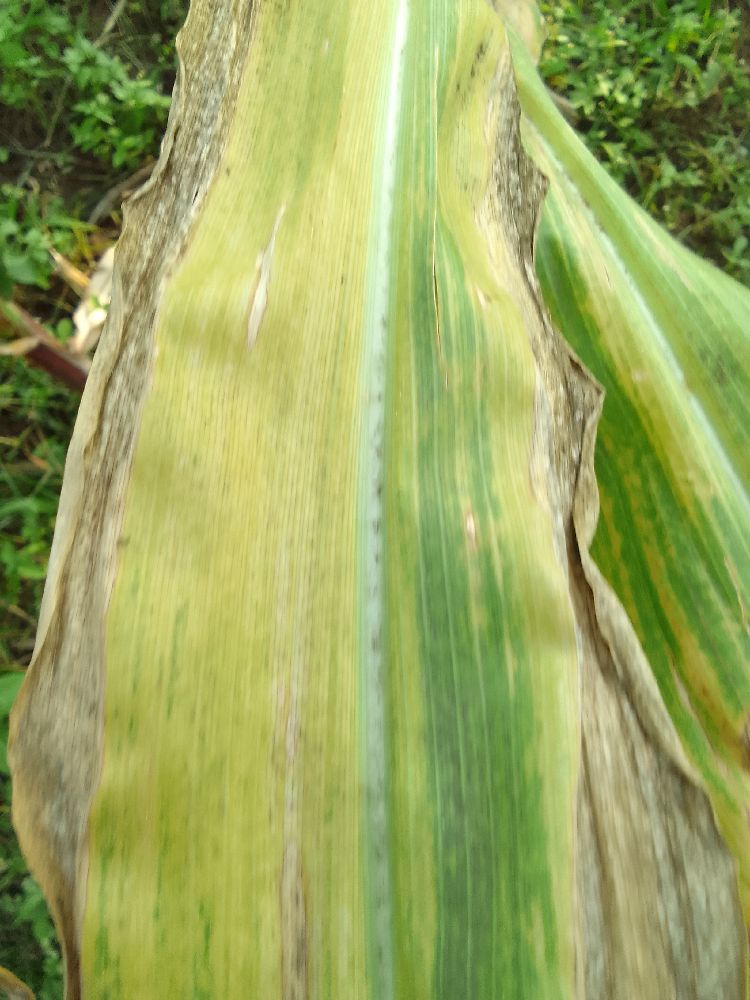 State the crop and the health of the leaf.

maize, maize lethal necrosis
